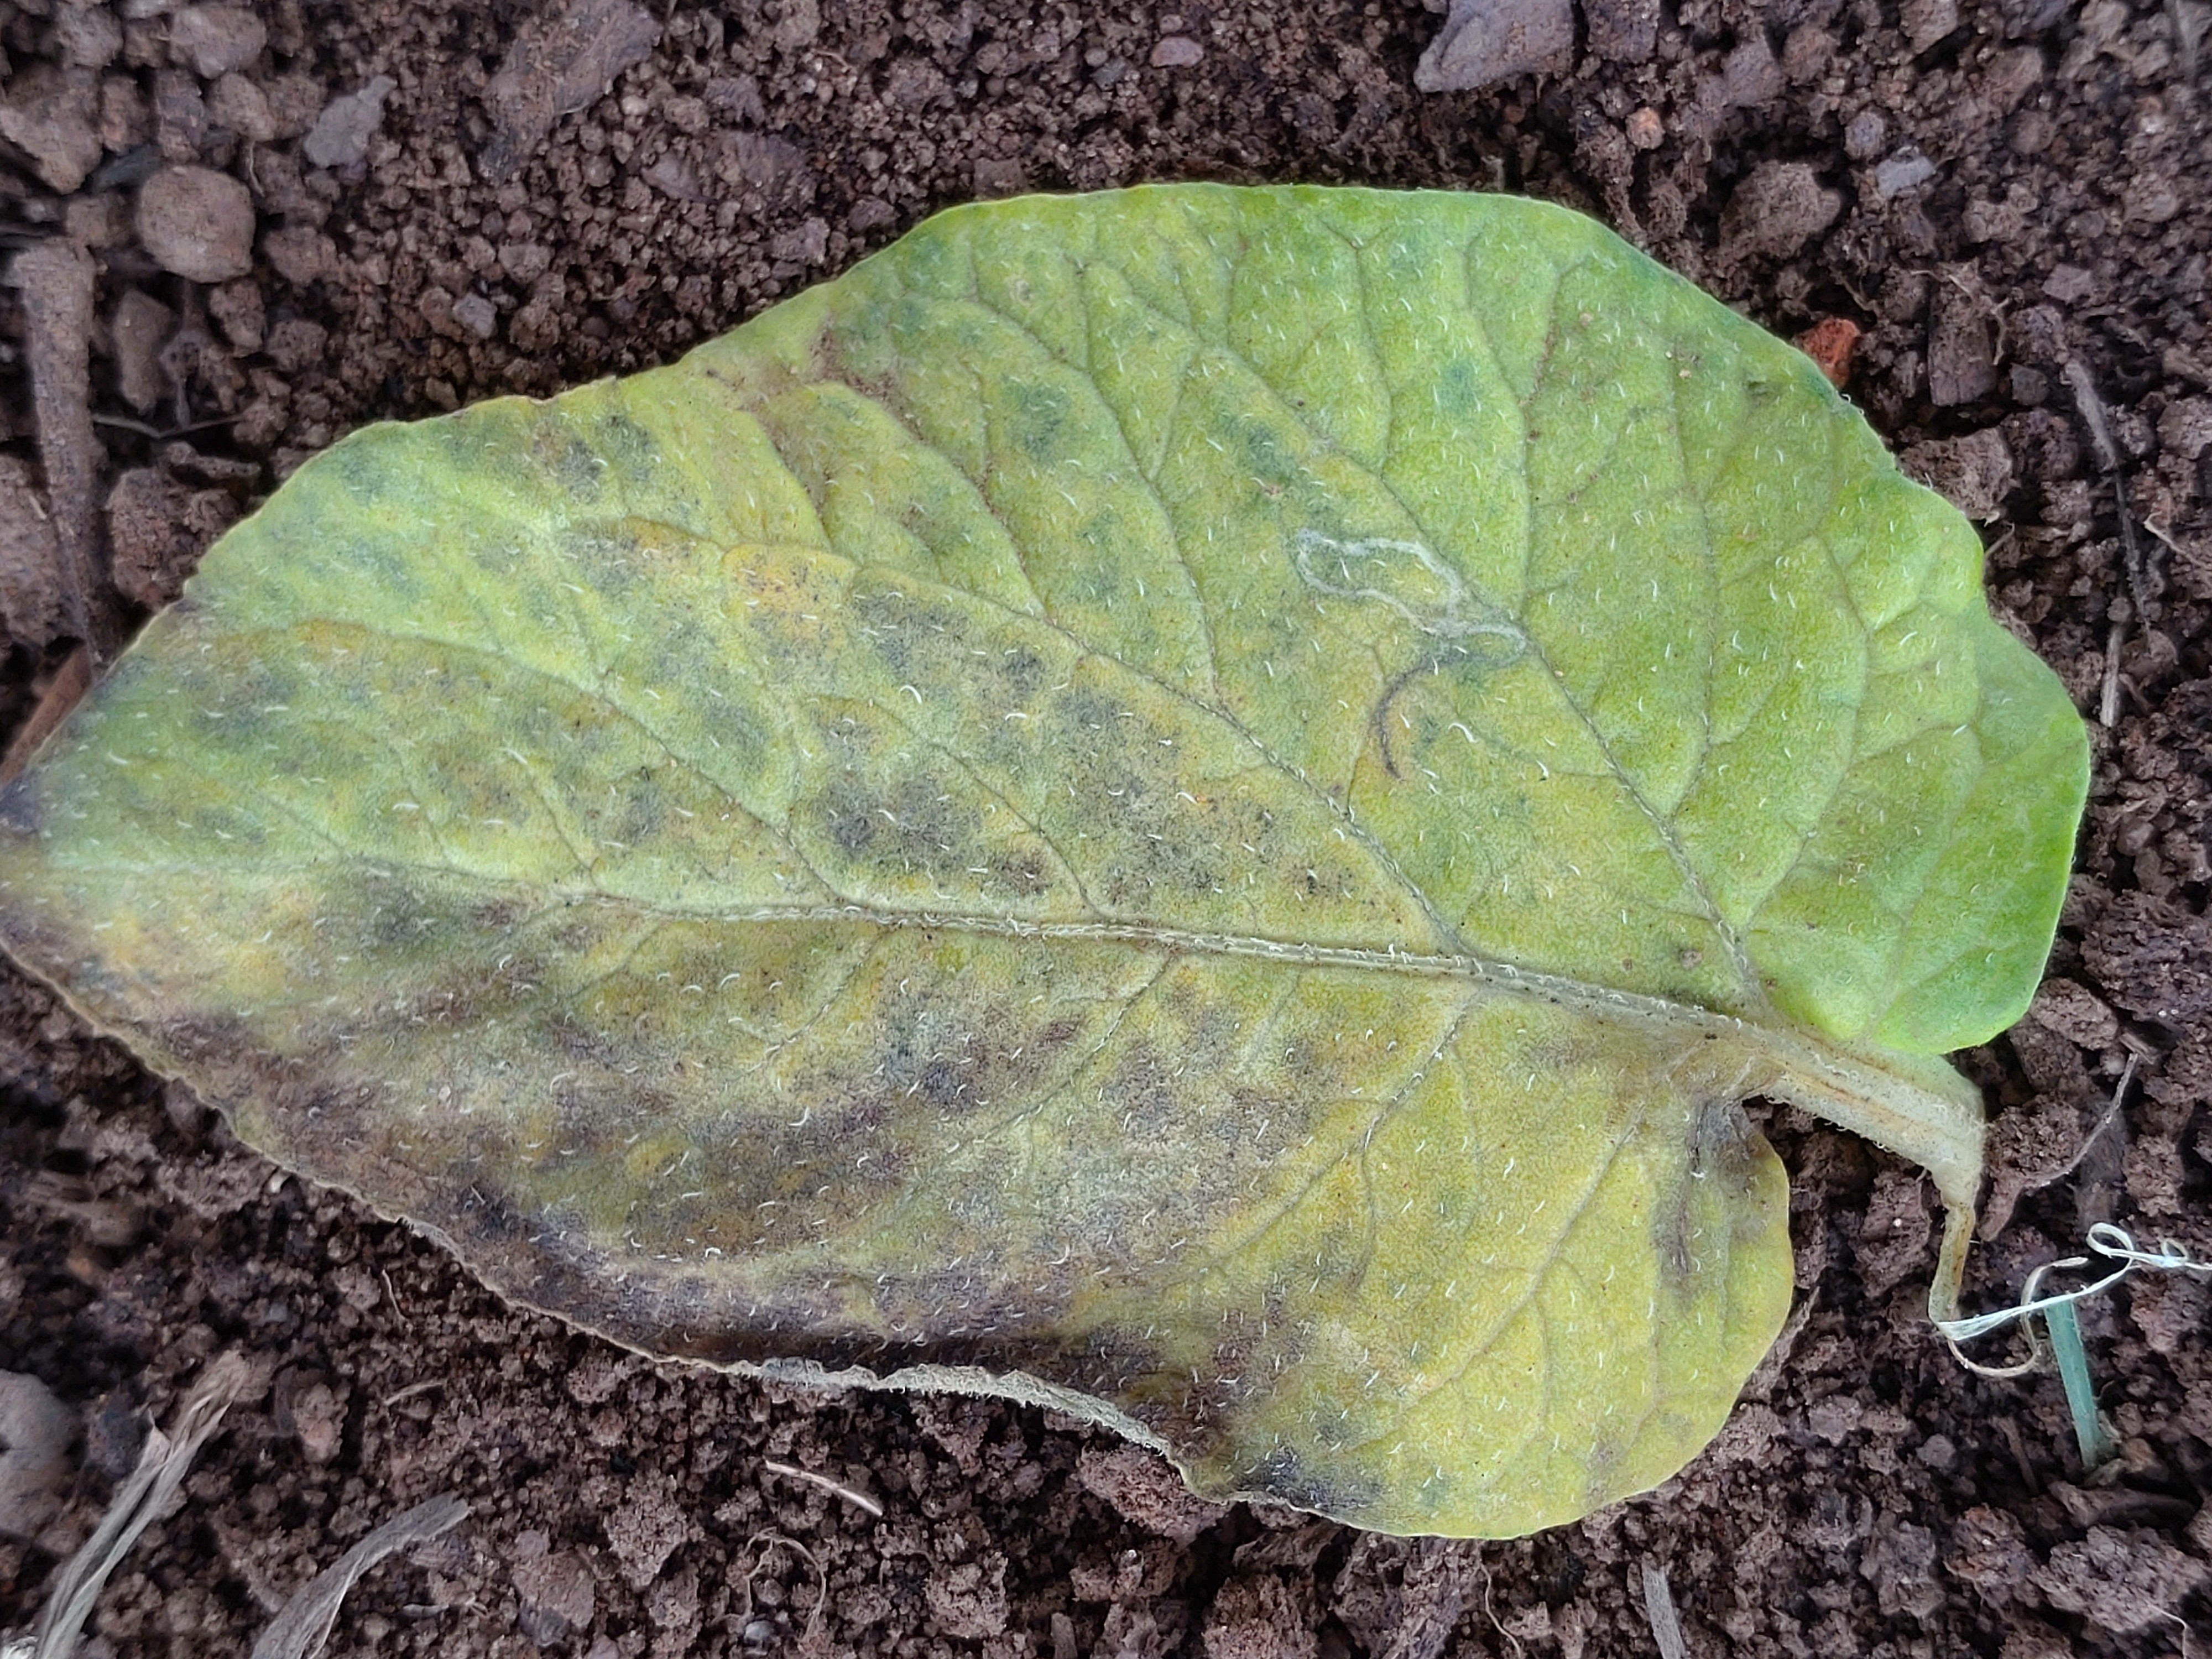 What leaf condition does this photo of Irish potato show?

late blight
